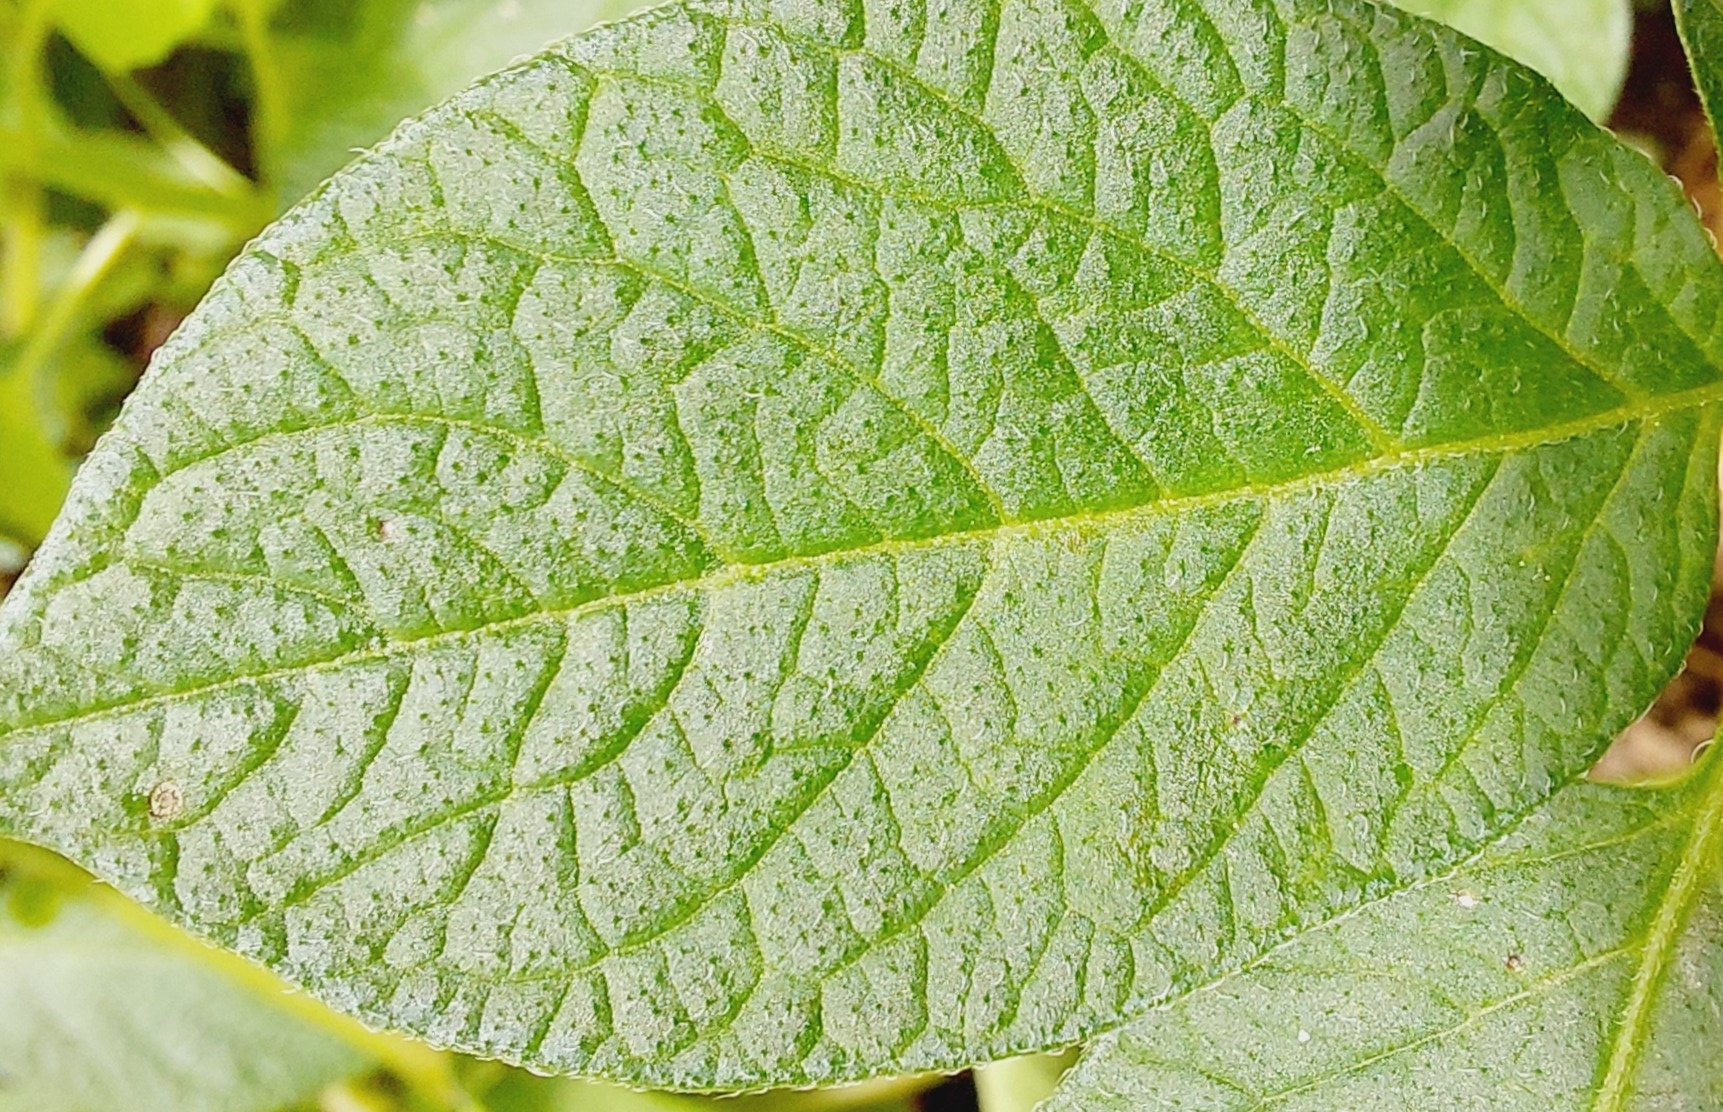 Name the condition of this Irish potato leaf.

healthy
